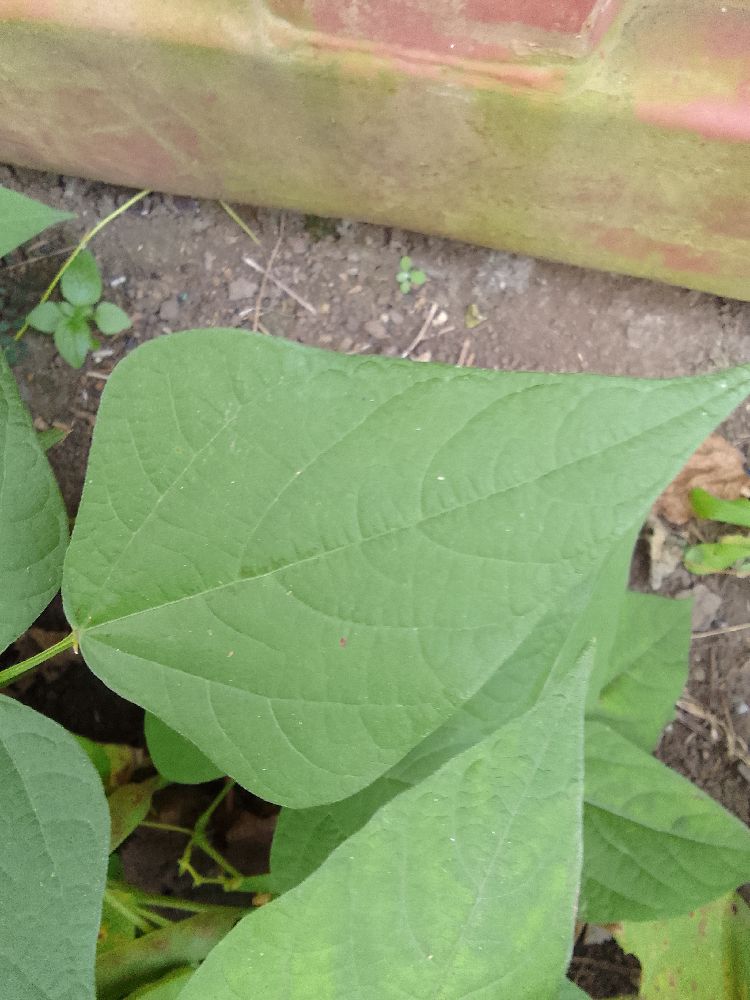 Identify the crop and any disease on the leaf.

common bean, healthy
